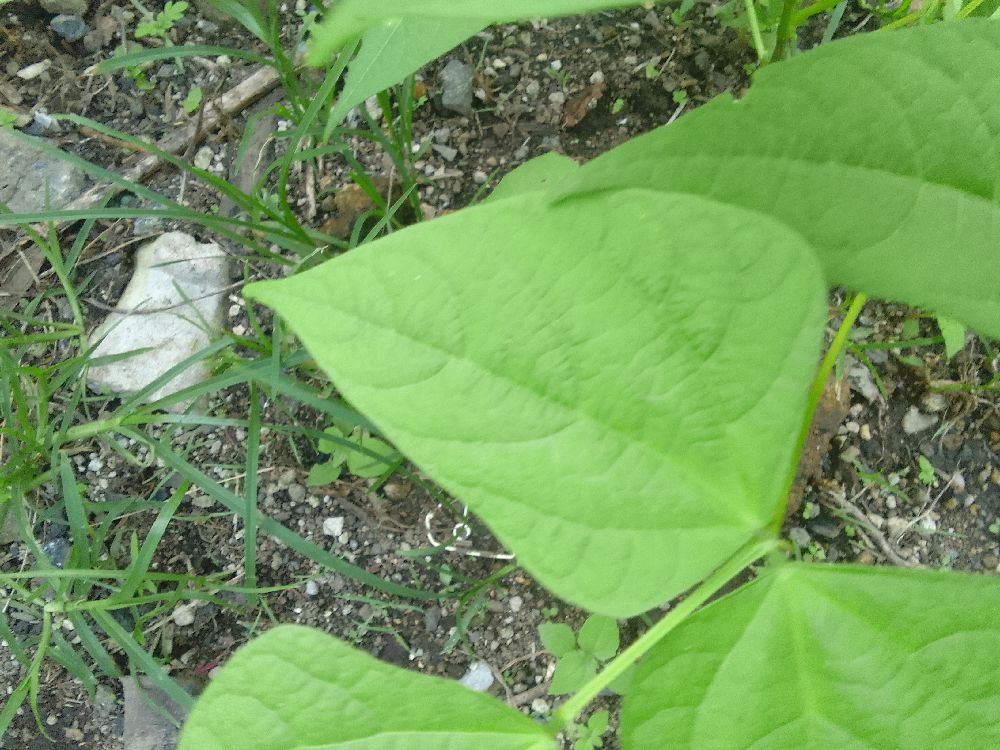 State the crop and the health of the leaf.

common bean, healthy
